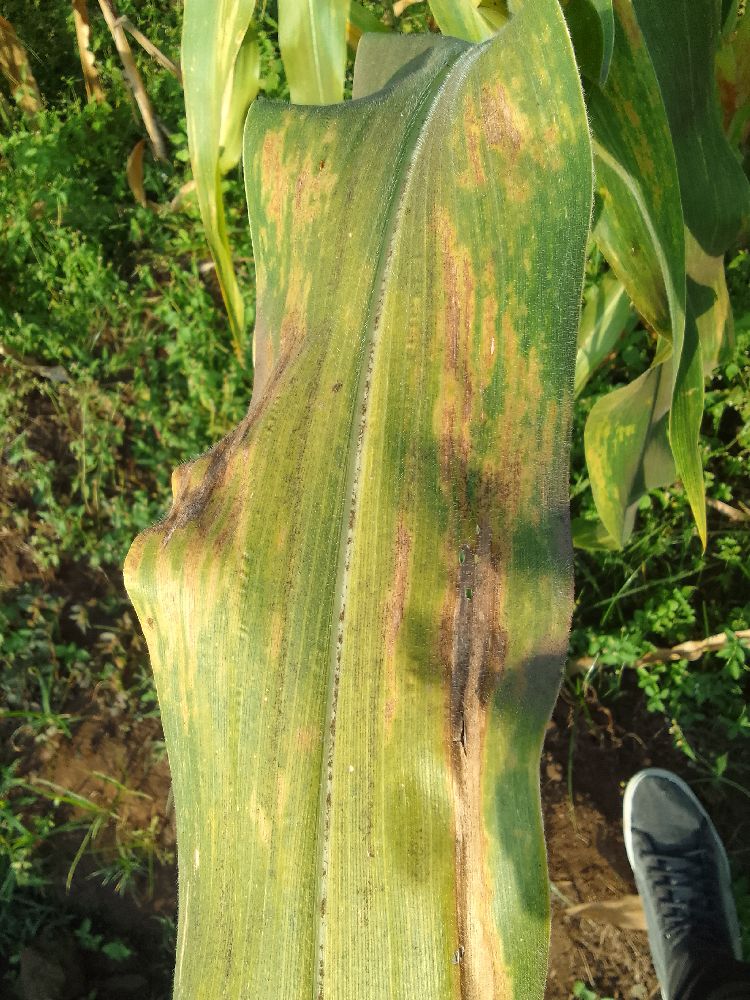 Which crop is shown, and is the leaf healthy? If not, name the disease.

maize, maize lethal necrosis
